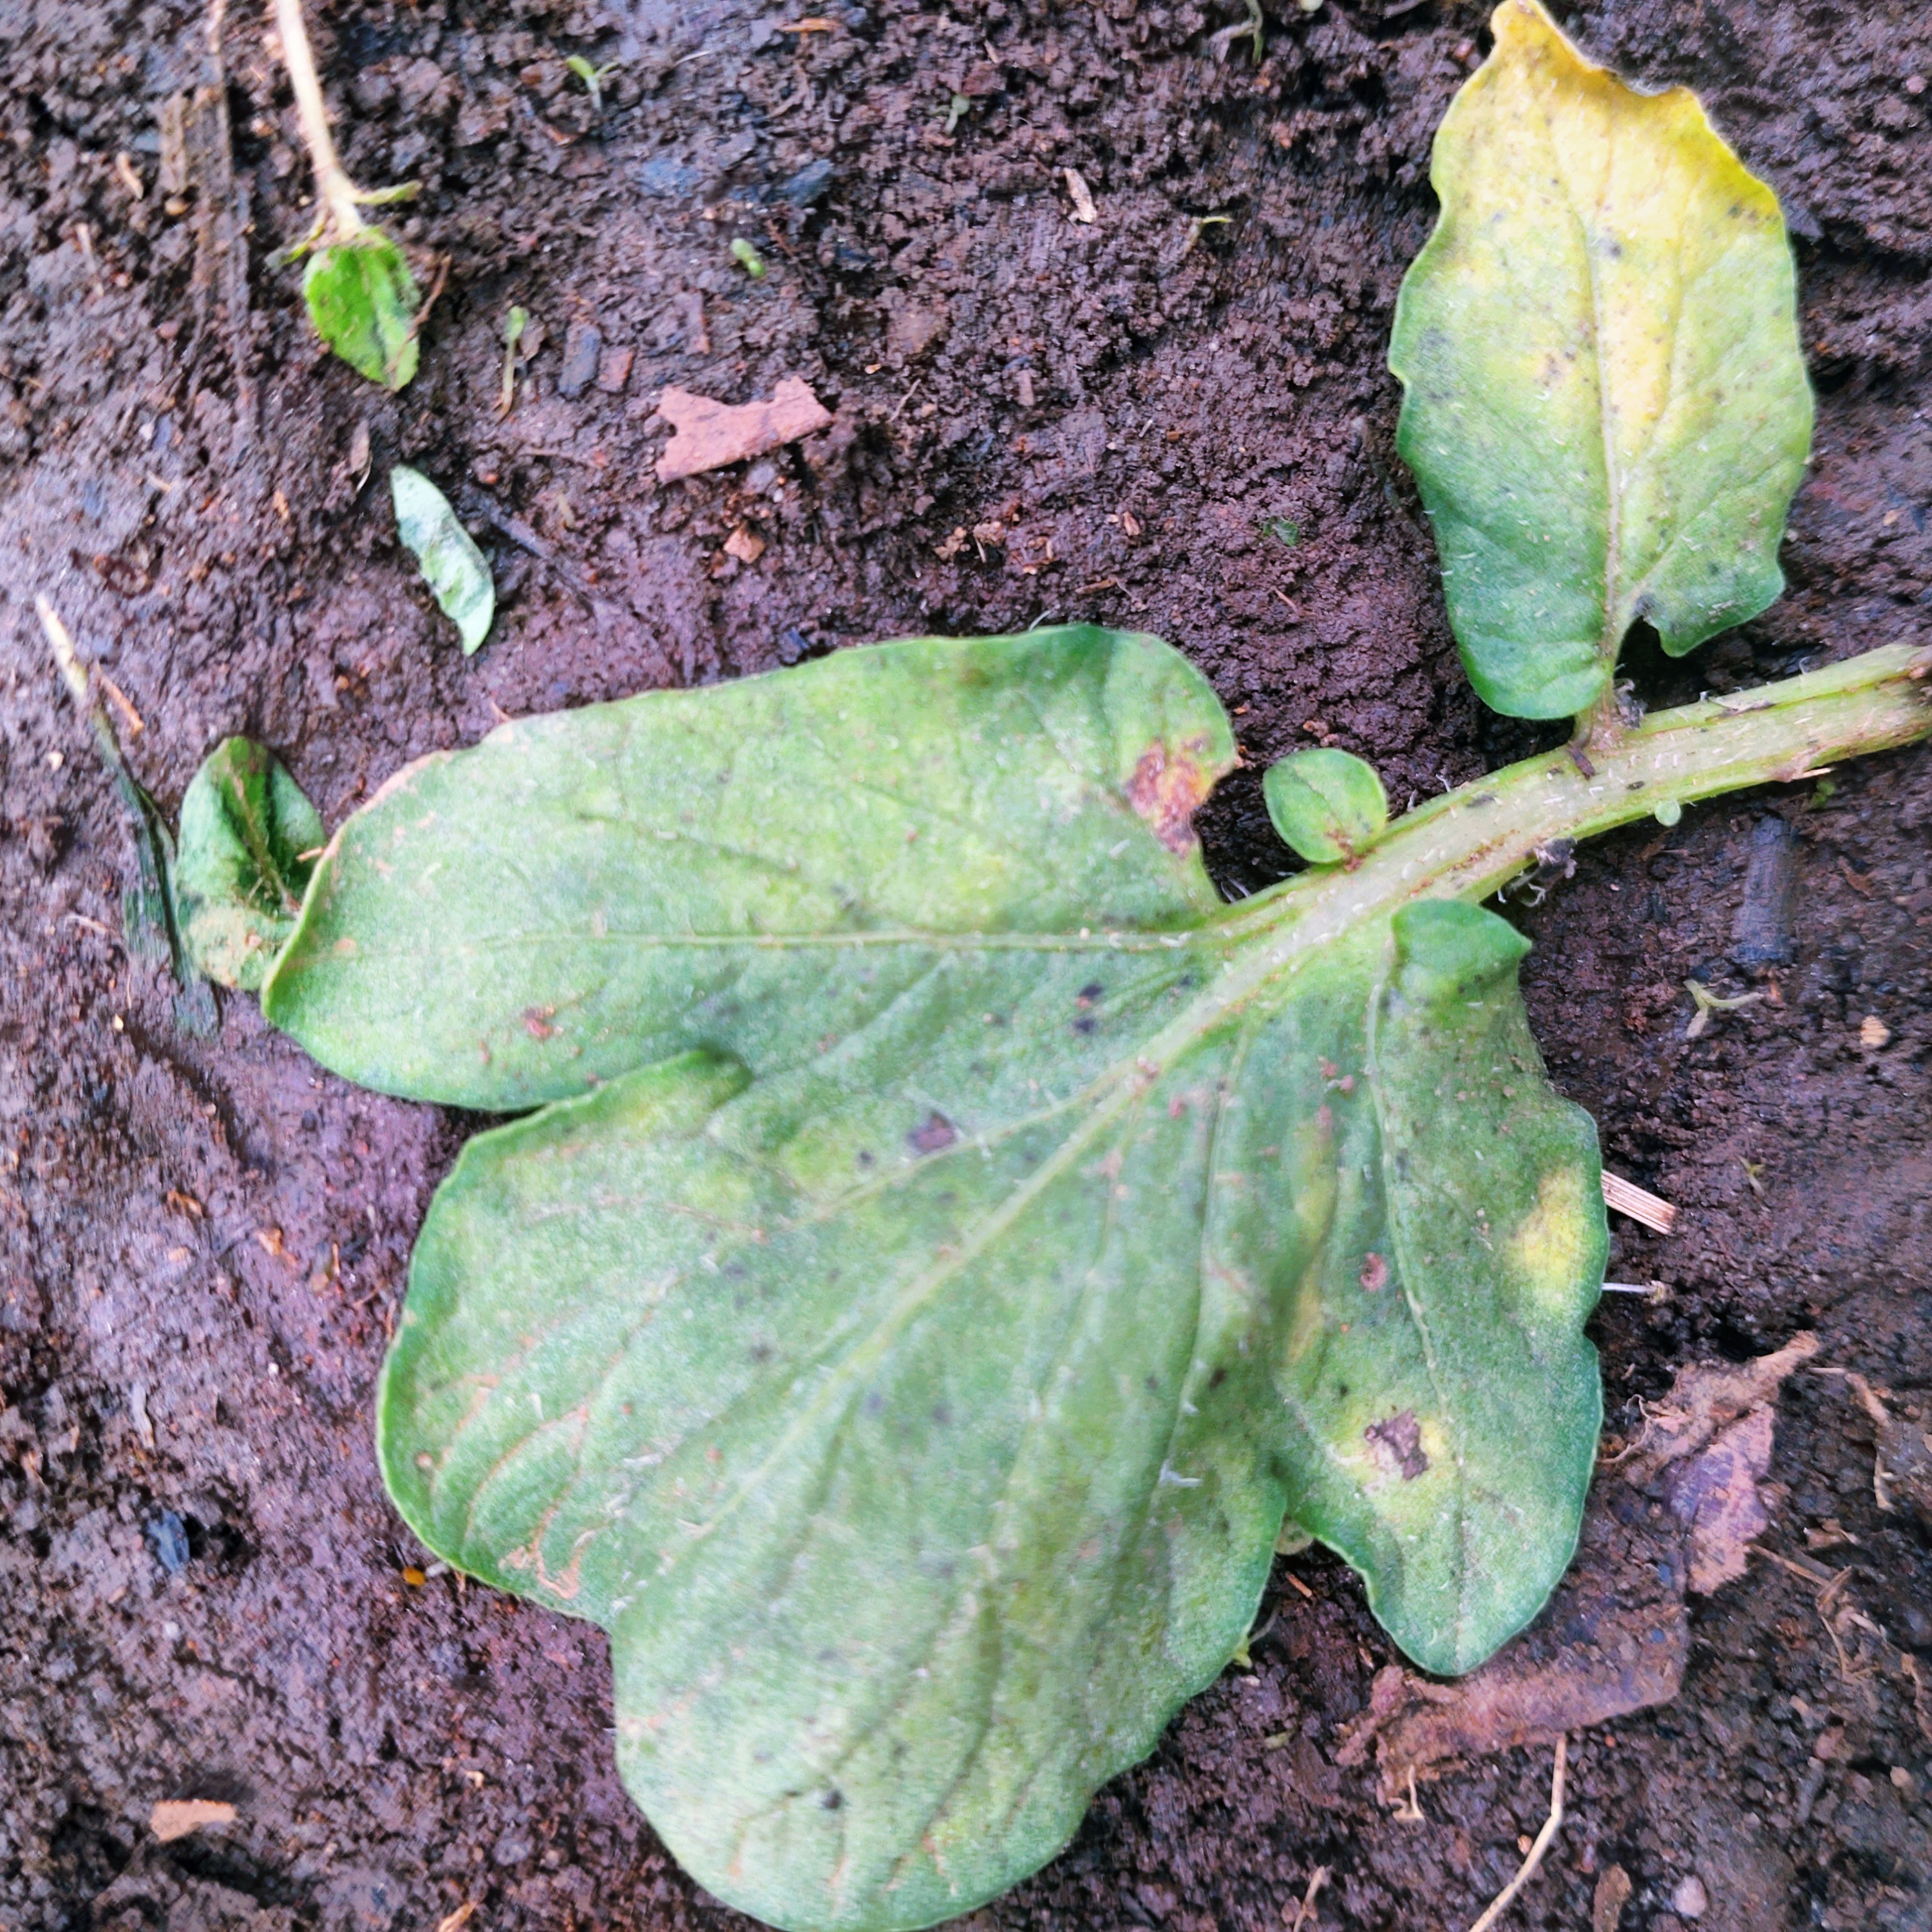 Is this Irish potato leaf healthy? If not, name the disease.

late blight
